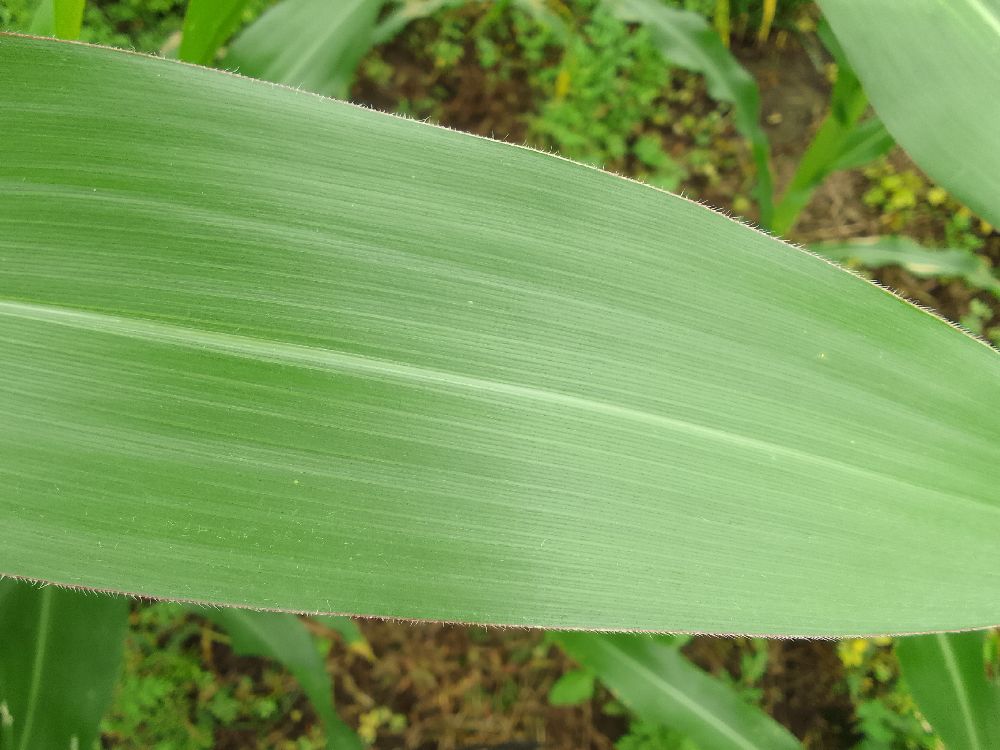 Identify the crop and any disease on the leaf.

maize, healthy
